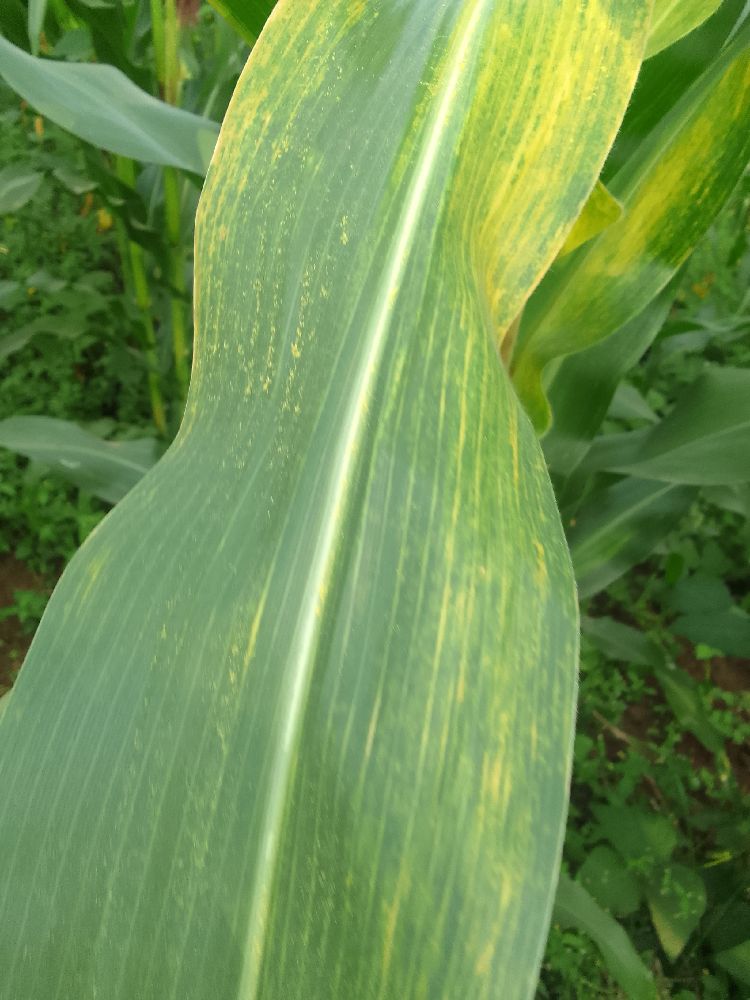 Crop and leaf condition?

maize, maize lethal necrosis
